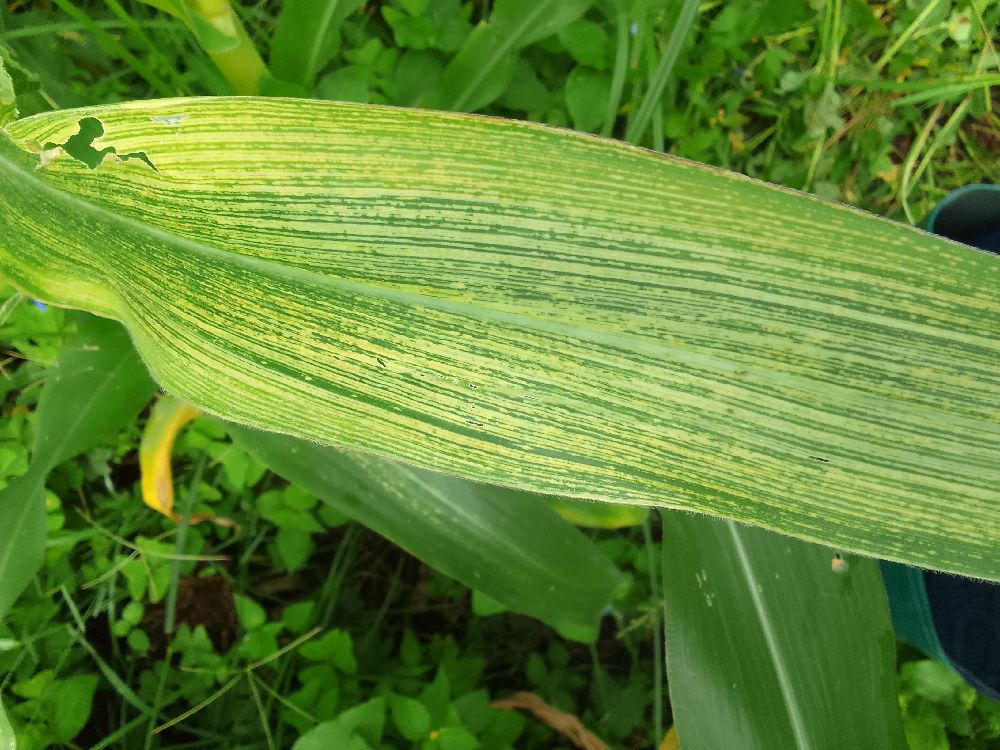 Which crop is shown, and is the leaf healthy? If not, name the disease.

maize, maize streak virus
